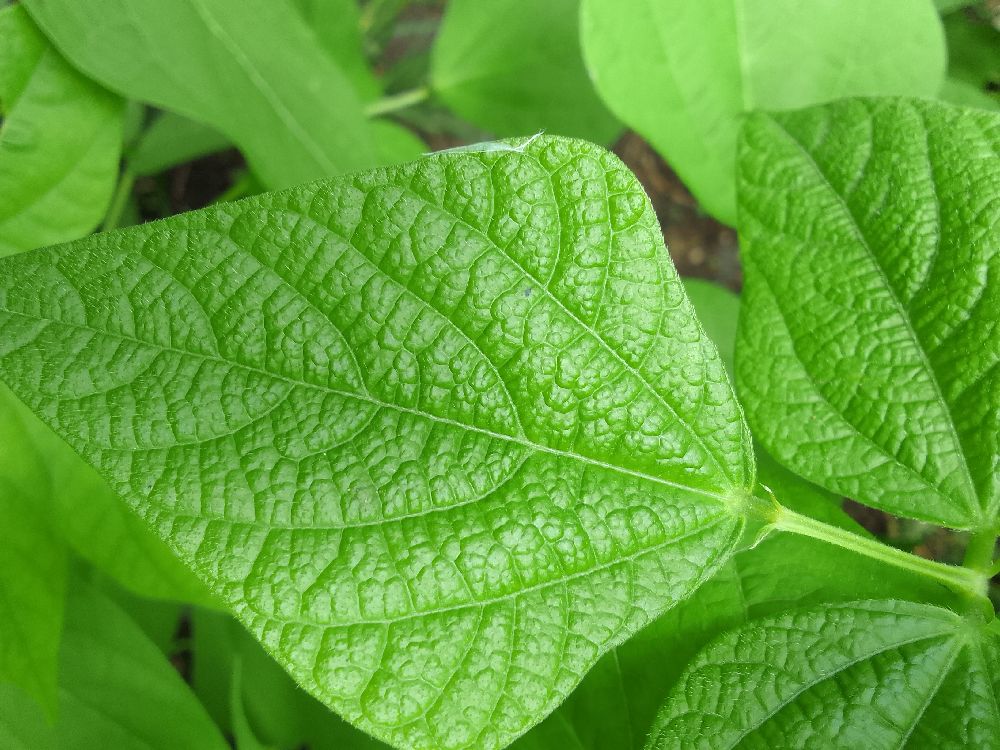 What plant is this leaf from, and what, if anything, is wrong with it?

common bean, healthy
